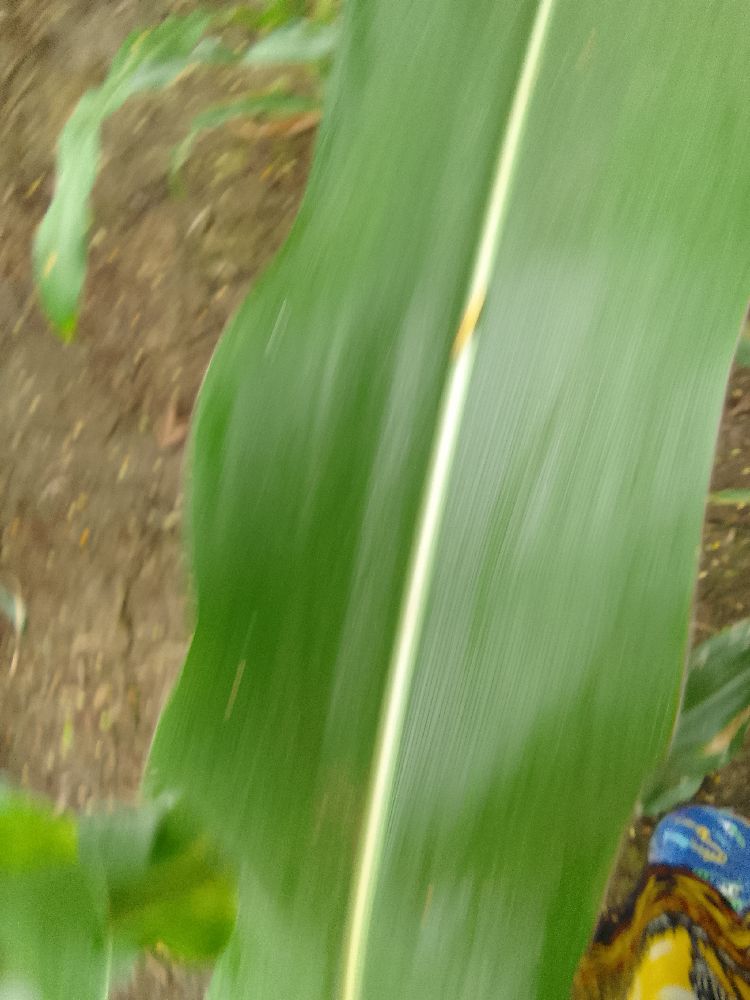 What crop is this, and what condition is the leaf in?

maize, healthy
